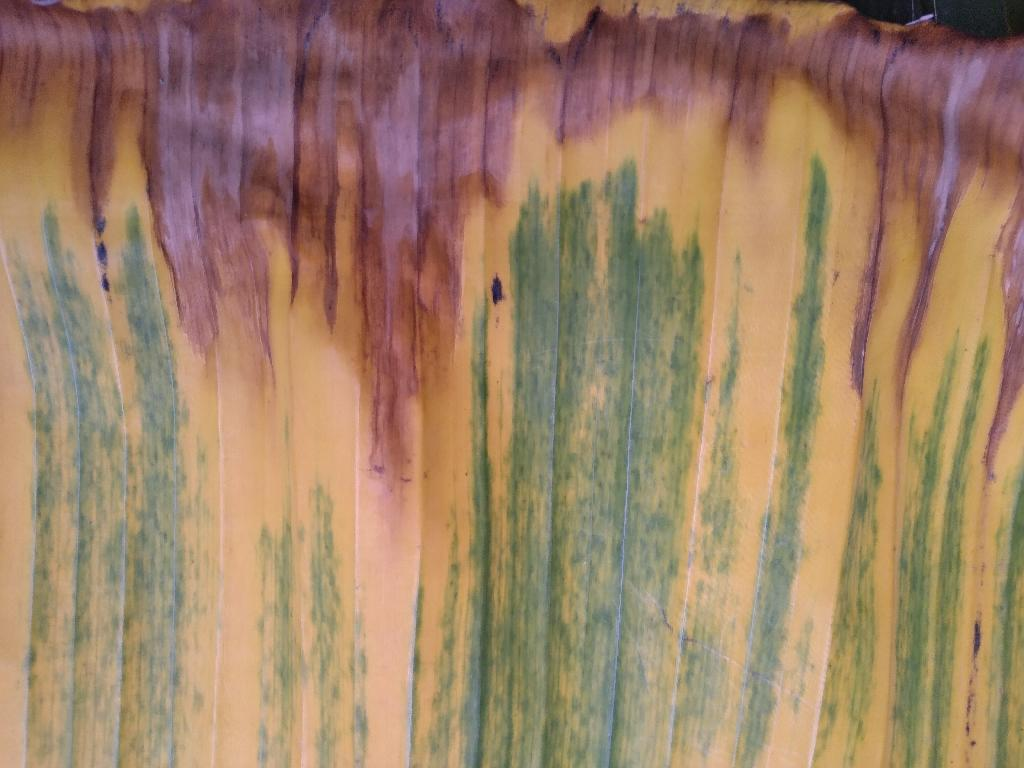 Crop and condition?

banana, fusarium wilt race 1
